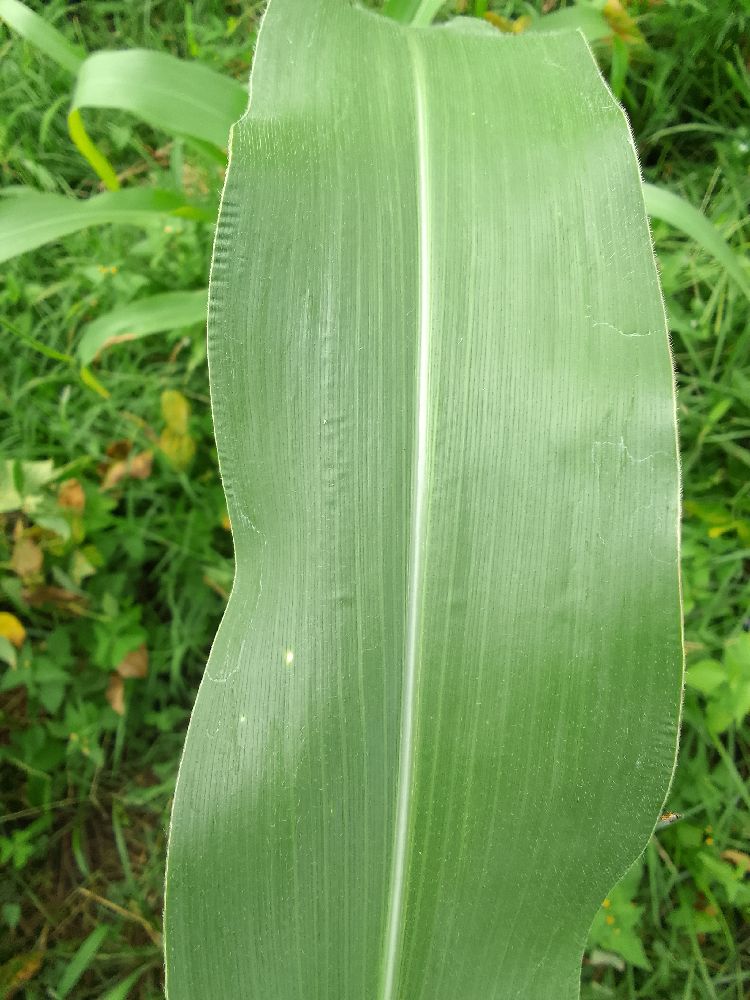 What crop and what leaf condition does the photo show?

maize, healthy
